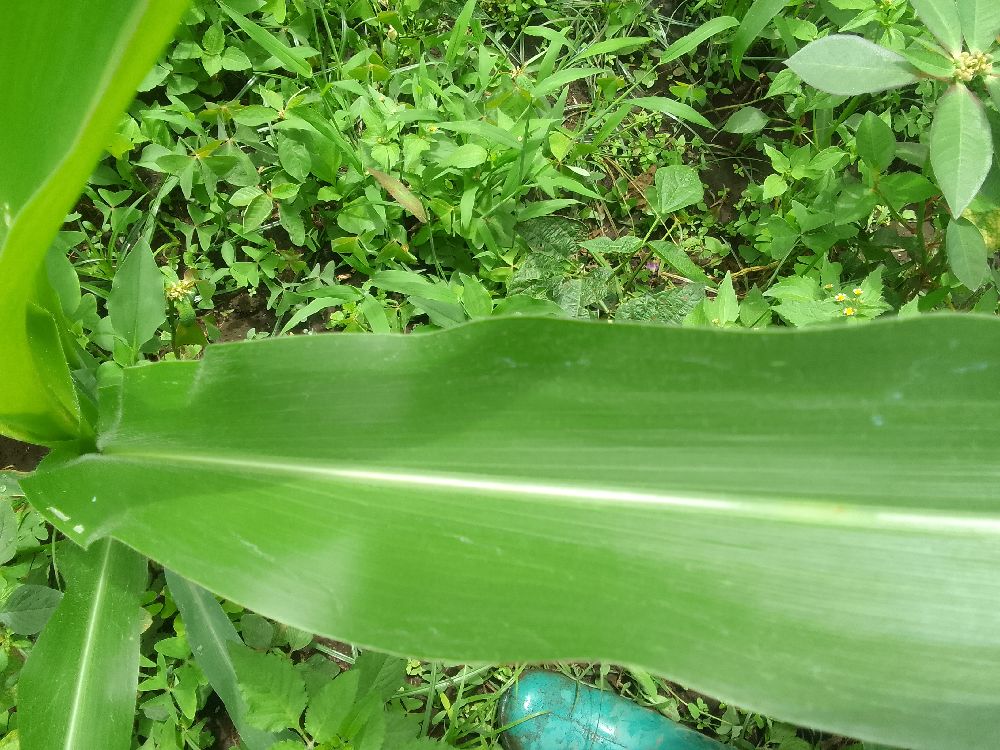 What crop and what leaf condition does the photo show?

maize, healthy
